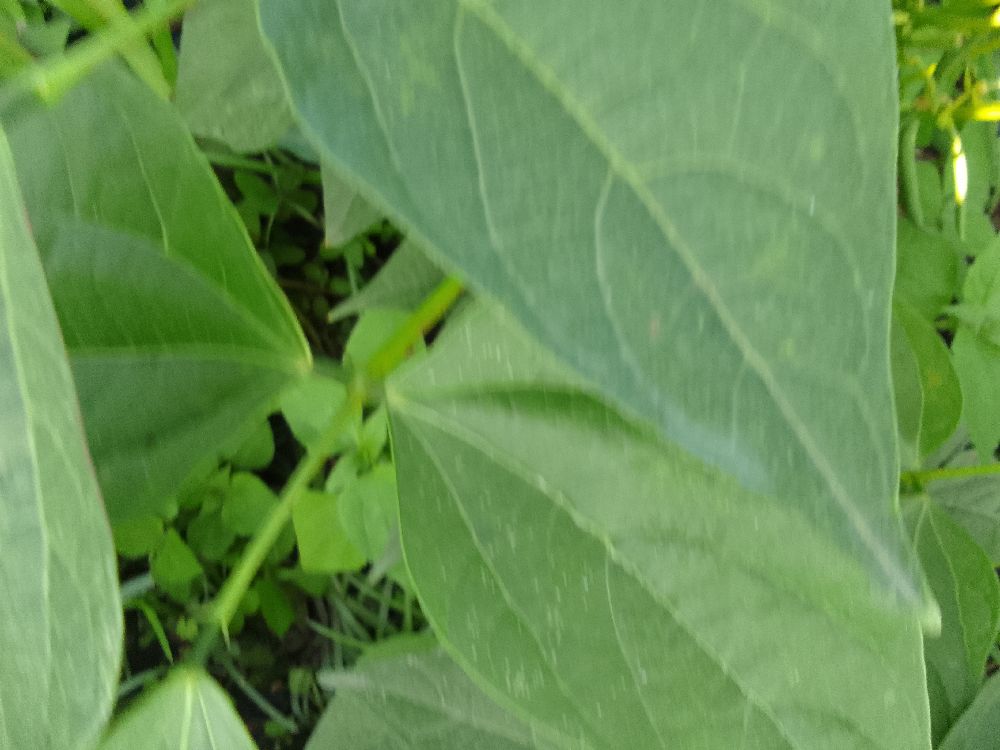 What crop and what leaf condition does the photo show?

common bean, healthy
